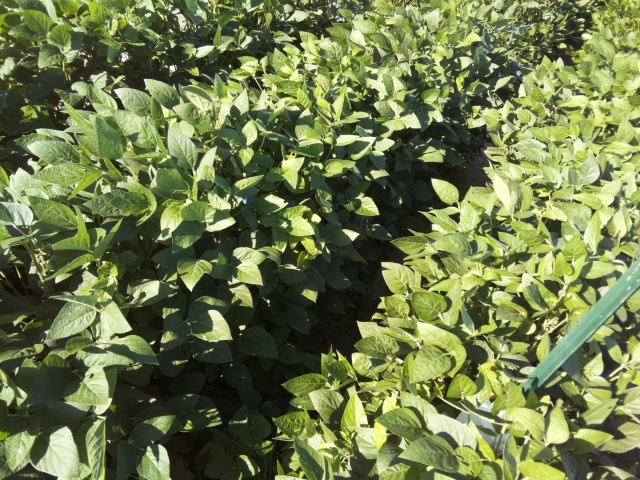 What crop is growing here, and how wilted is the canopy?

soybean, leaflets folding inward at secondary pulvinus with no turgor loss in leaflets or petioles
